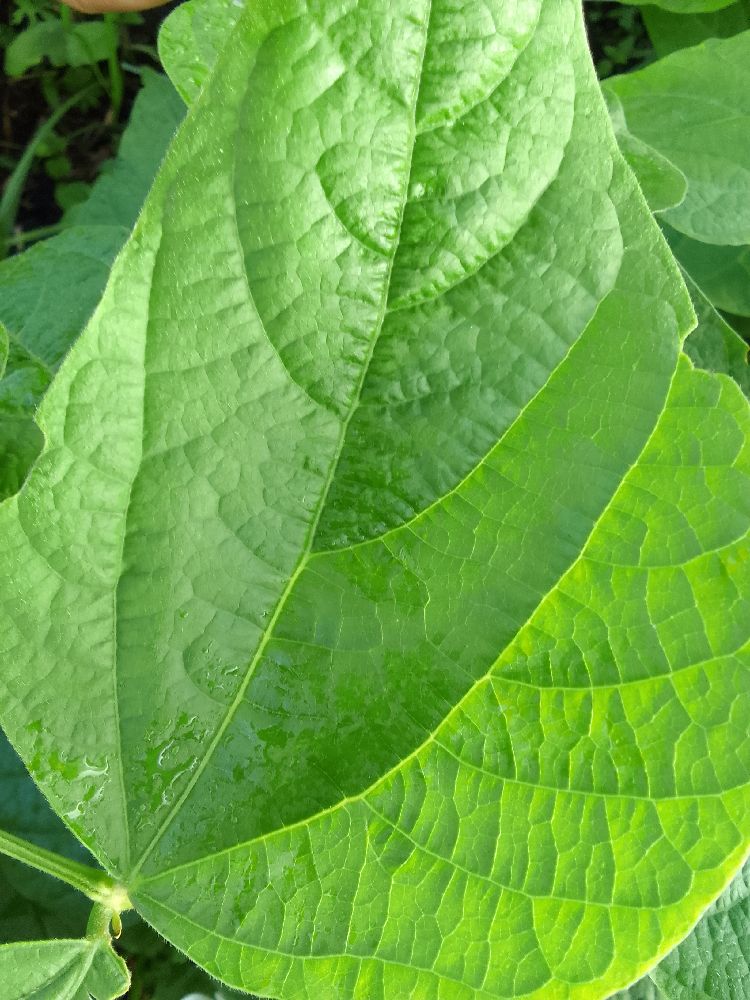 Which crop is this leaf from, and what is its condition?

common bean, healthy
